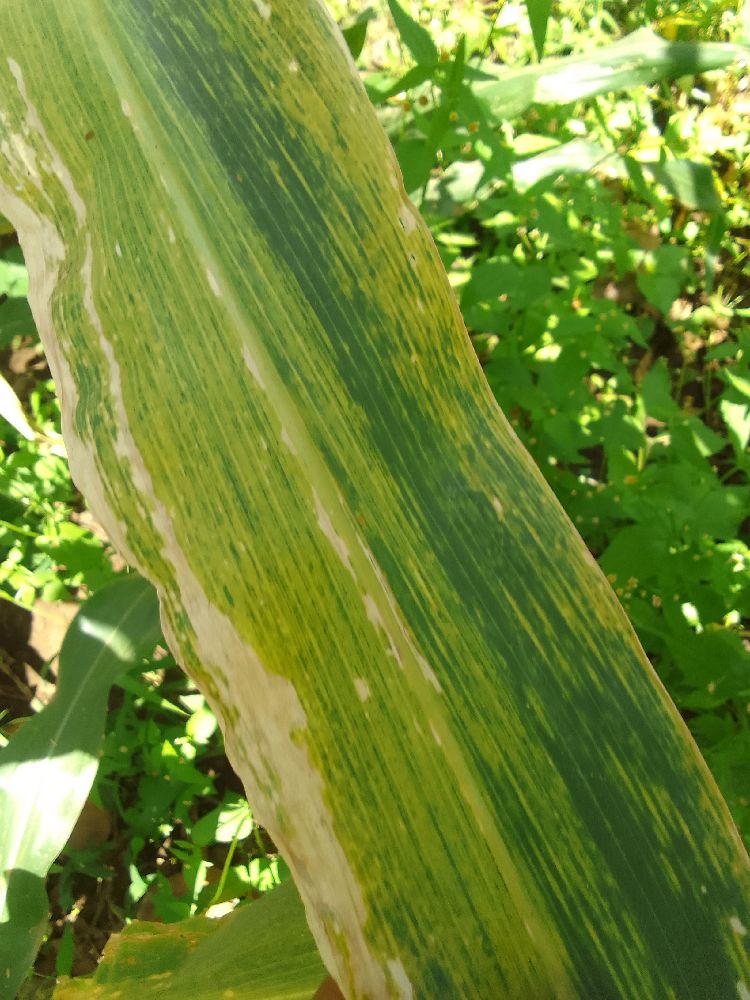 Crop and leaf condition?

maize, maize lethal necrosis
